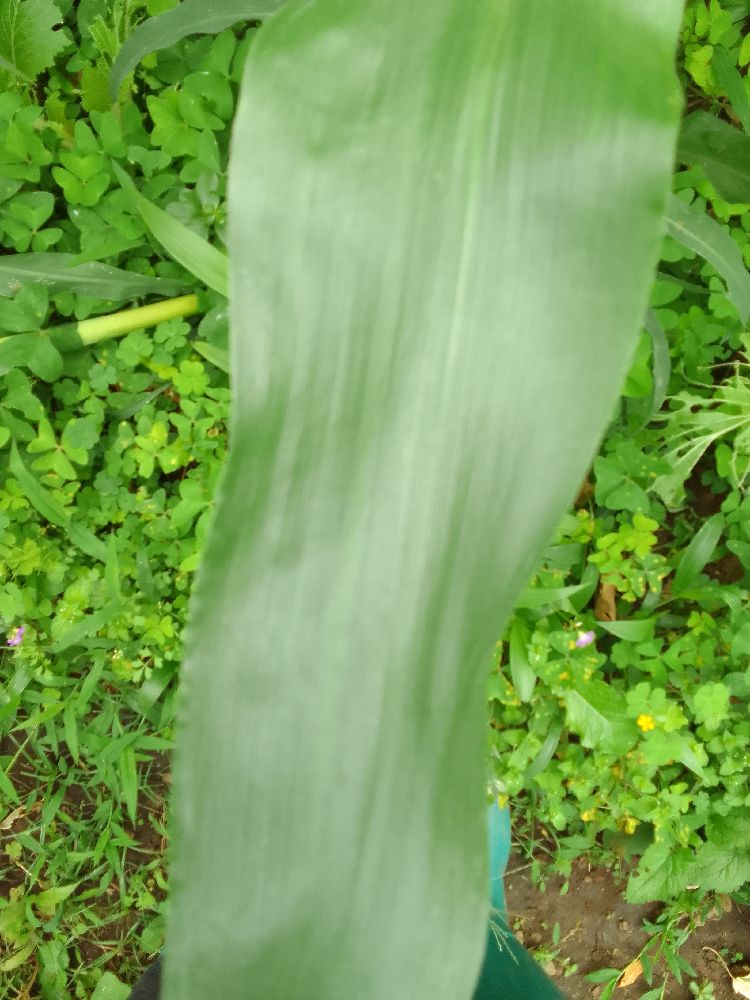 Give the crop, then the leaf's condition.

maize, healthy
